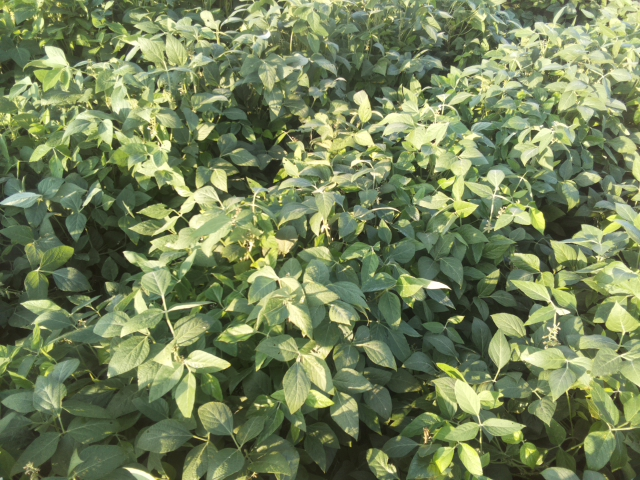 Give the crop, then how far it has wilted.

soybean, leaves with no wilting
